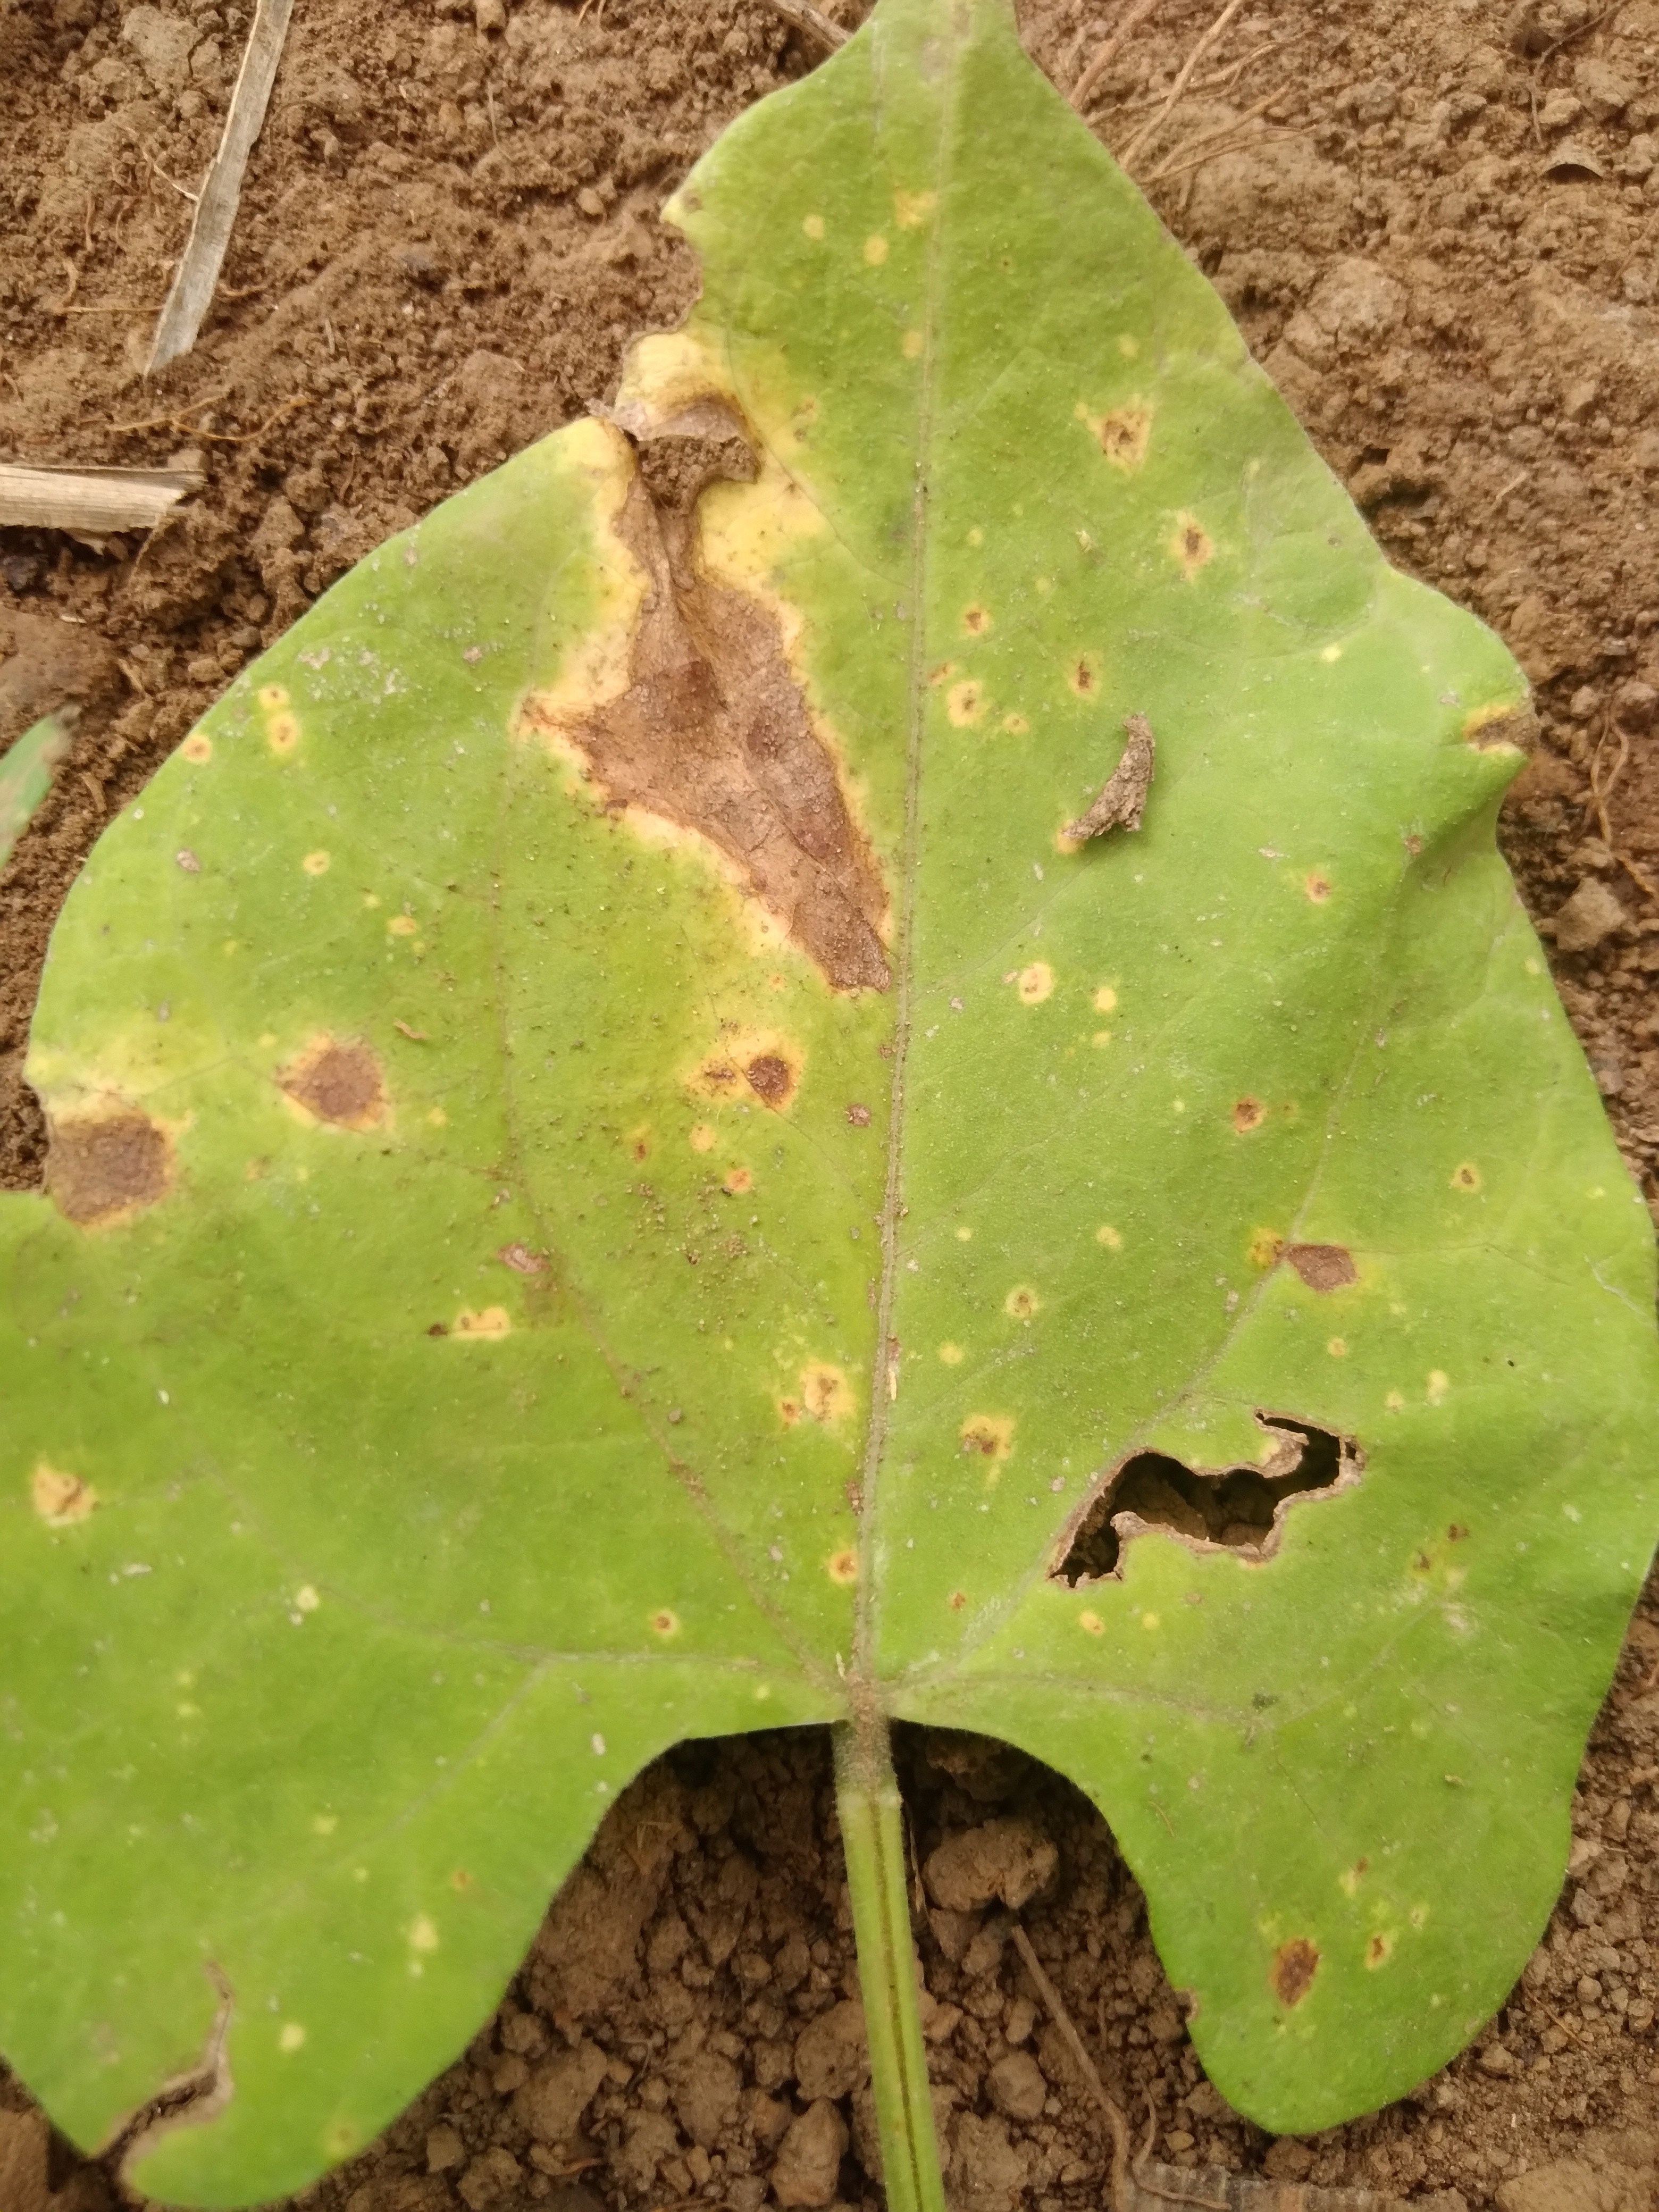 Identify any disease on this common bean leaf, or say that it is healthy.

rust
